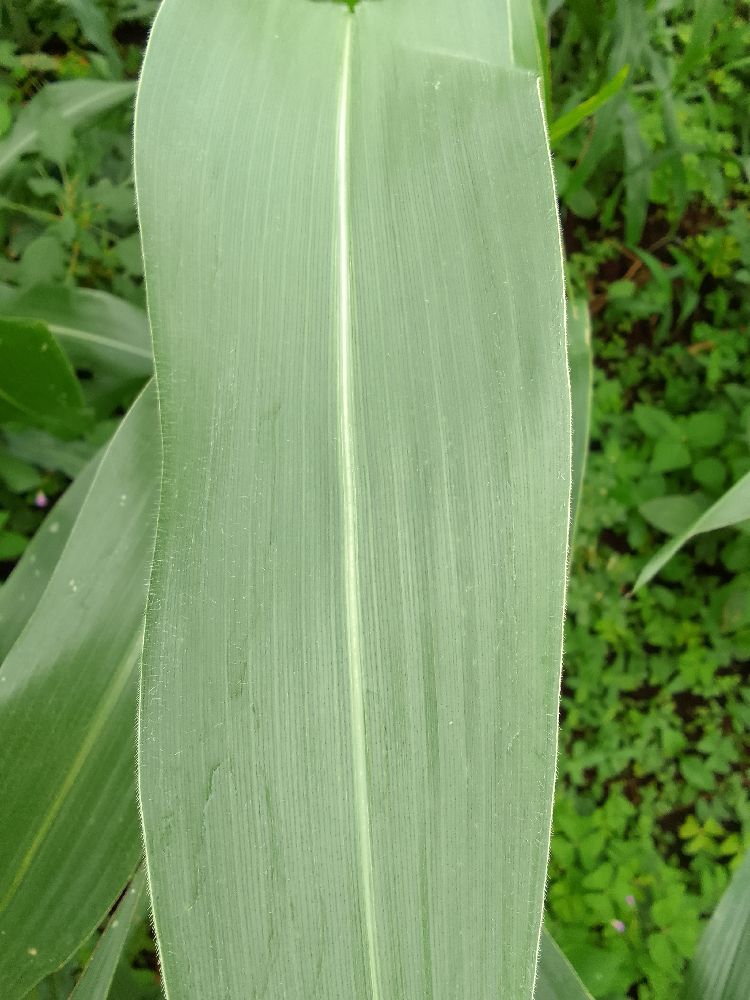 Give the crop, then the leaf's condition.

maize, healthy
